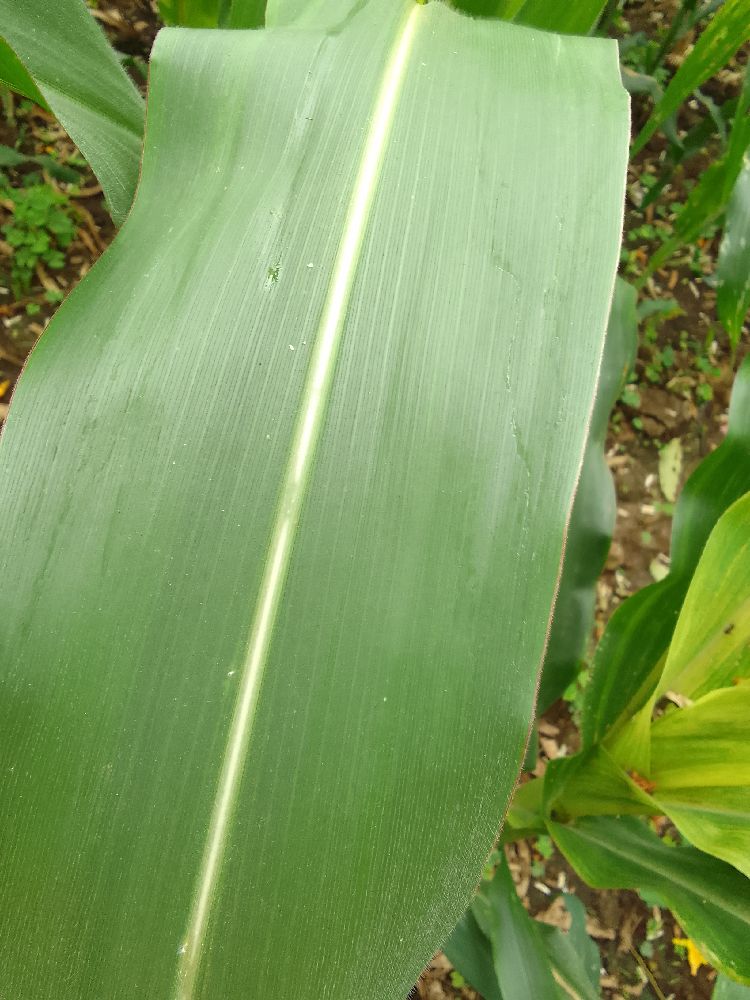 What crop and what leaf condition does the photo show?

maize, healthy
